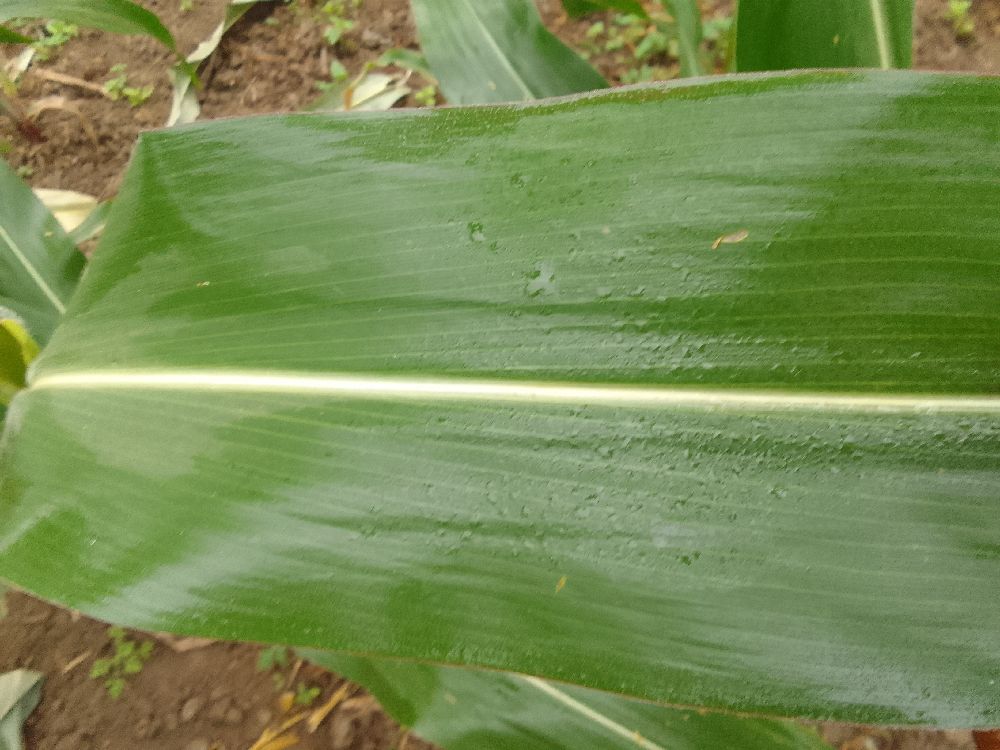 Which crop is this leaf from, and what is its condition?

maize, healthy
